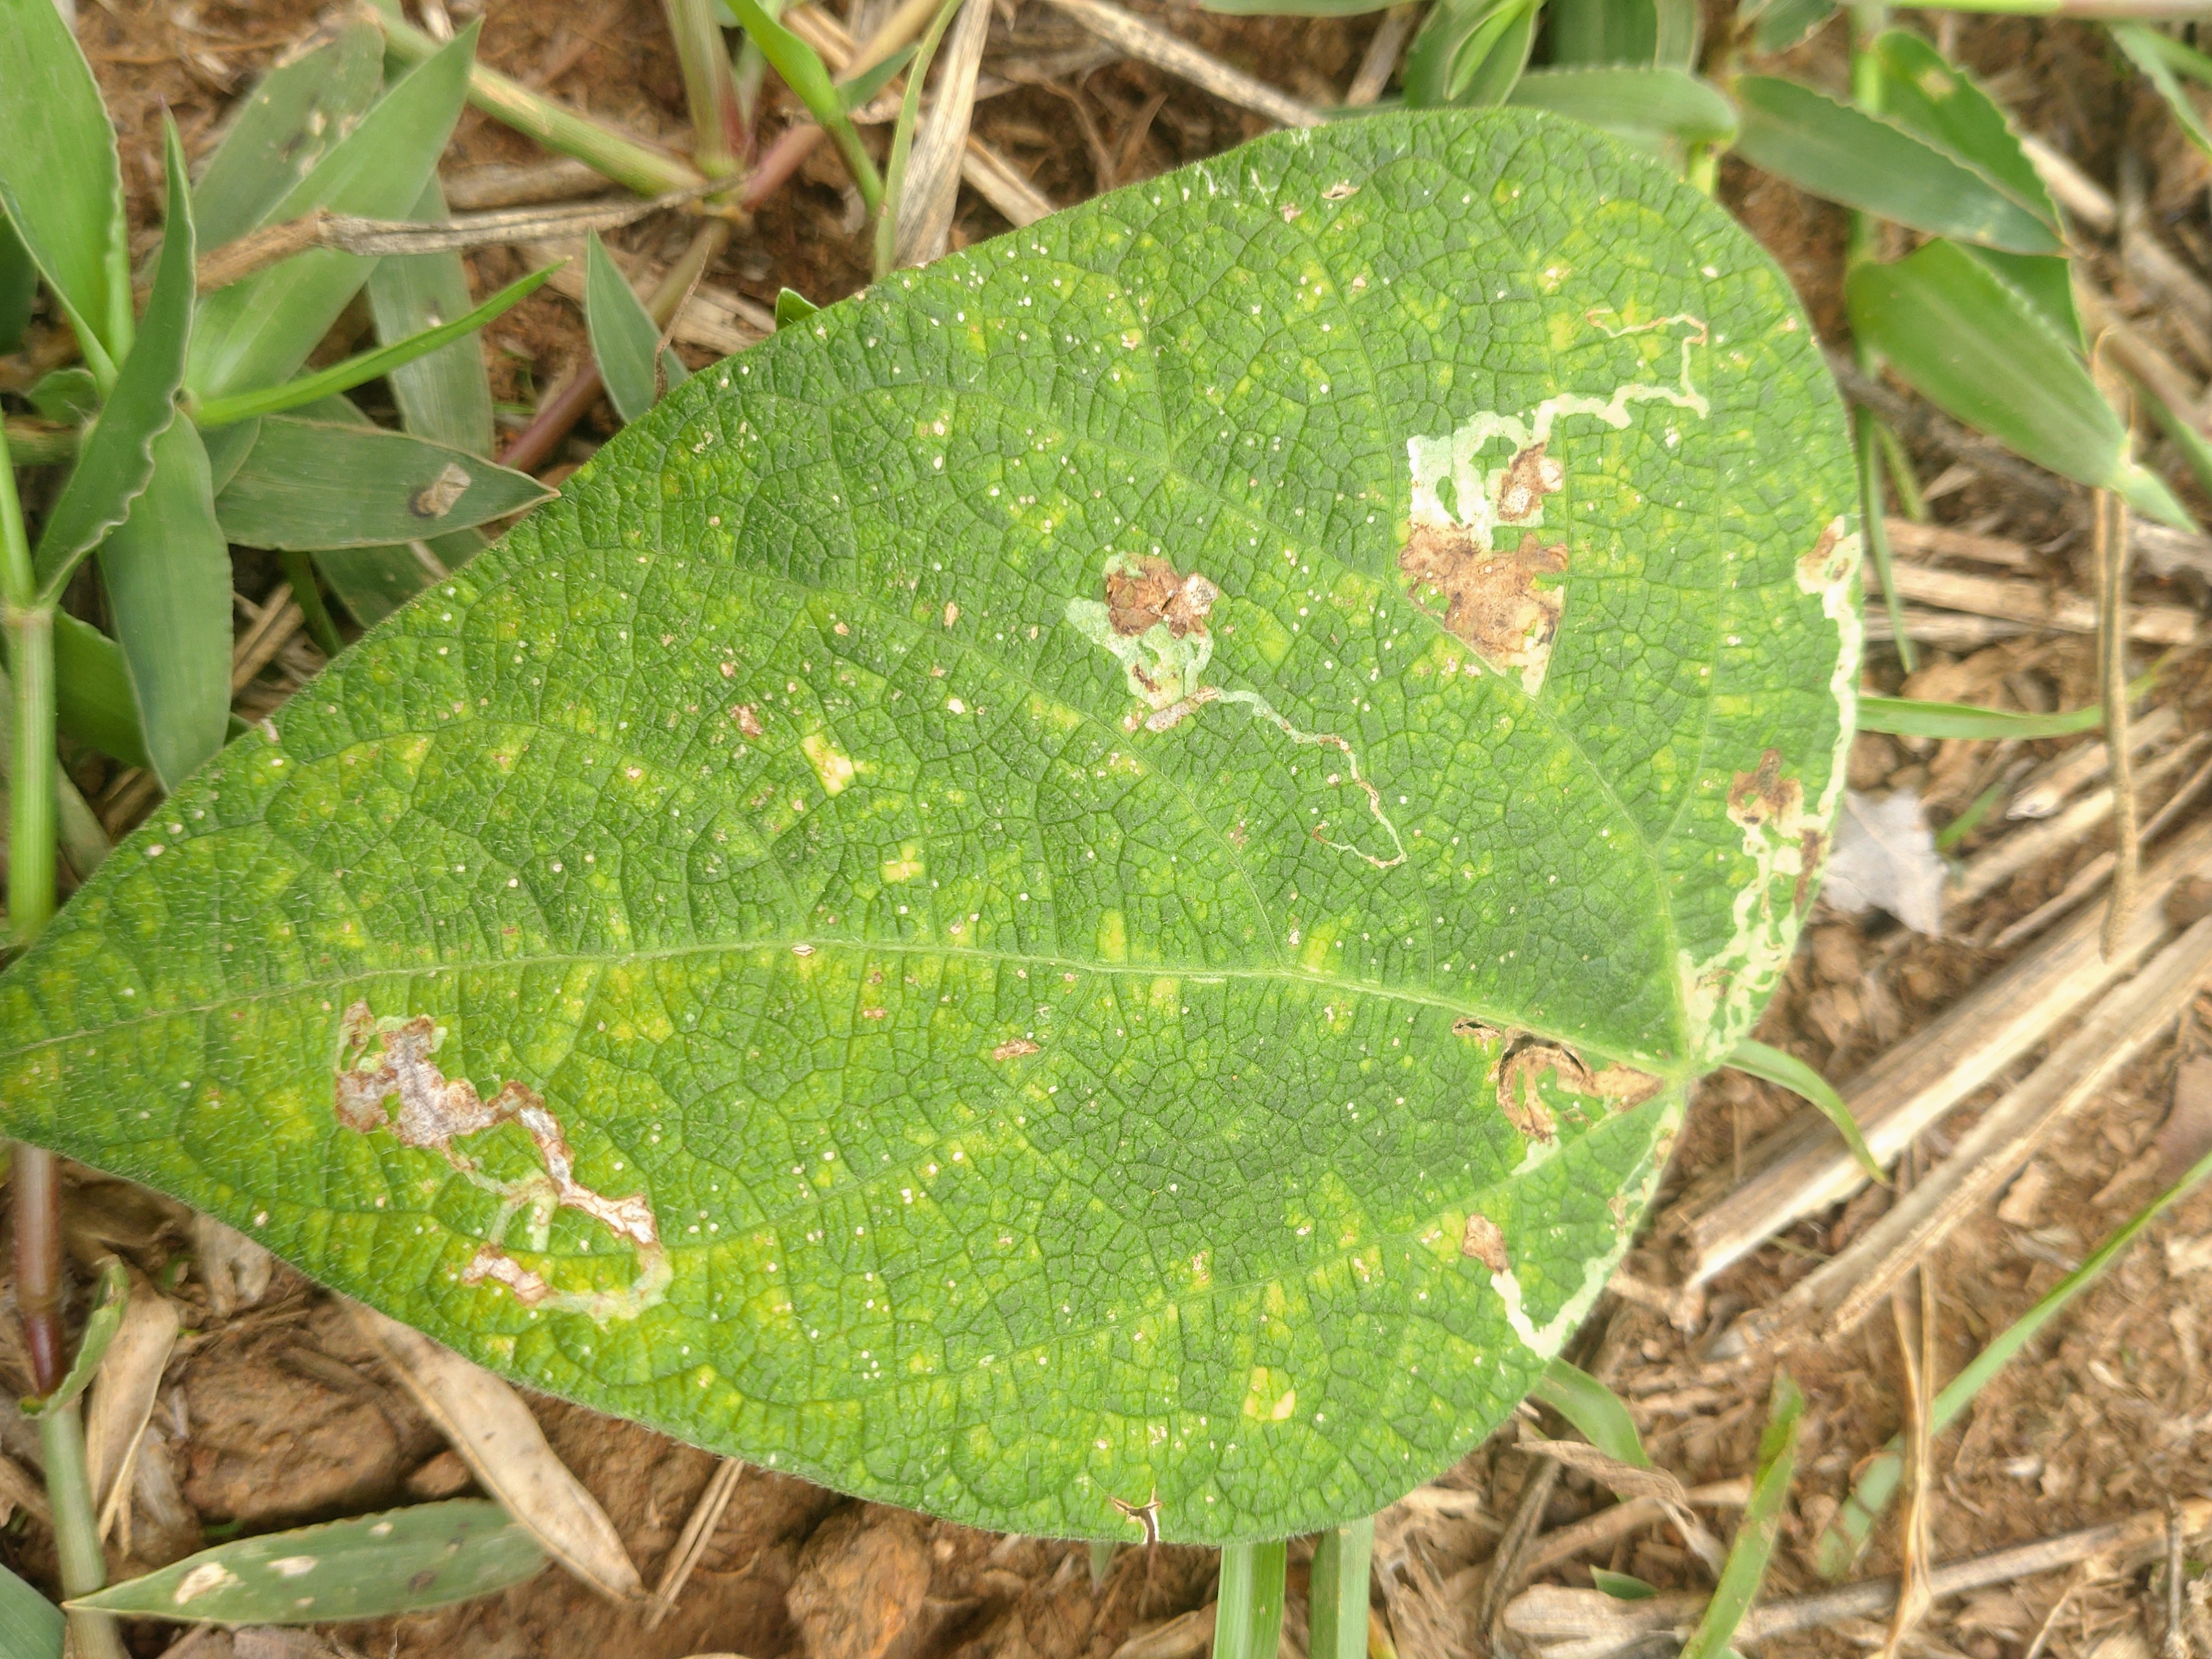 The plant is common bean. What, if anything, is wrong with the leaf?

rust
